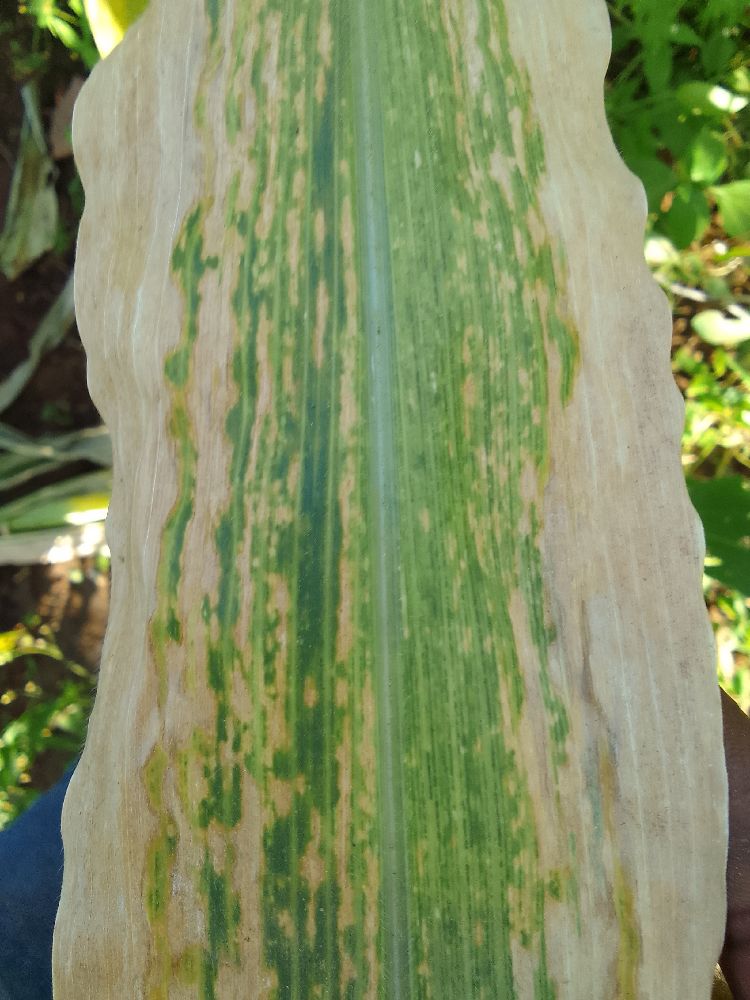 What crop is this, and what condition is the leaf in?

maize, maize lethal necrosis
